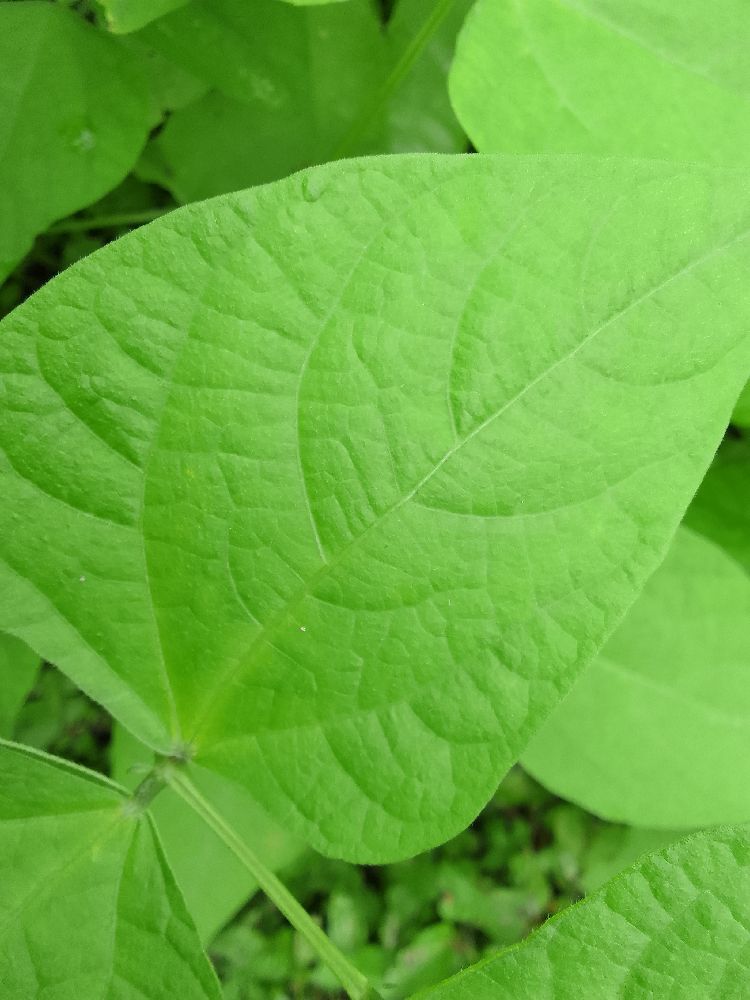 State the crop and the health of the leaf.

common bean, healthy
